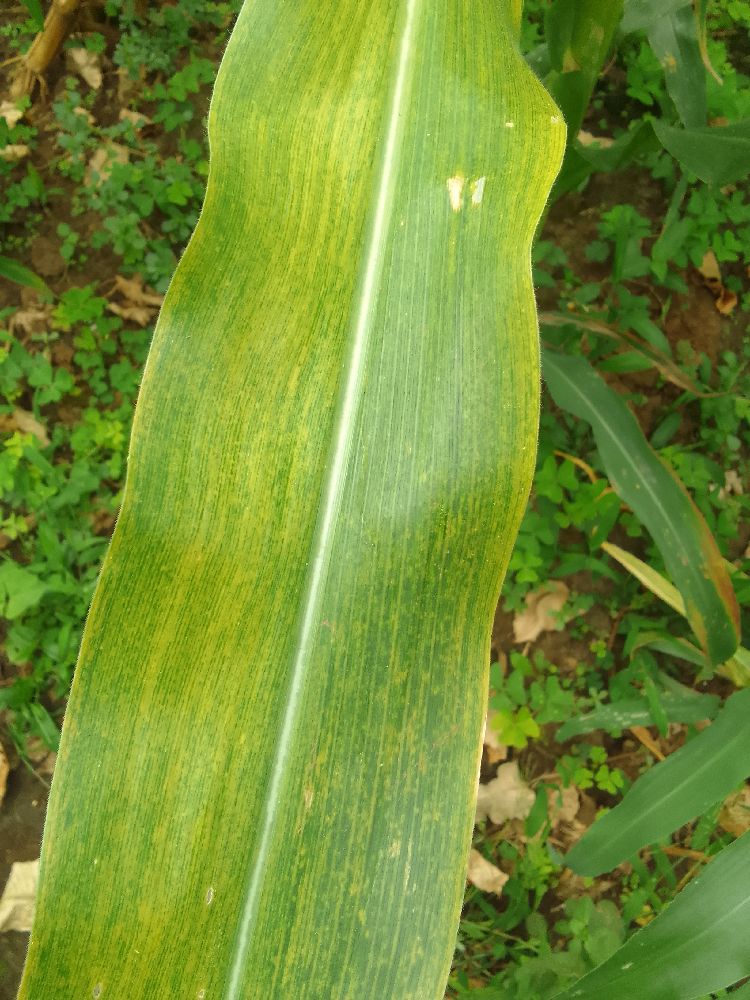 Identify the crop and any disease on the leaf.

maize, maize lethal necrosis
